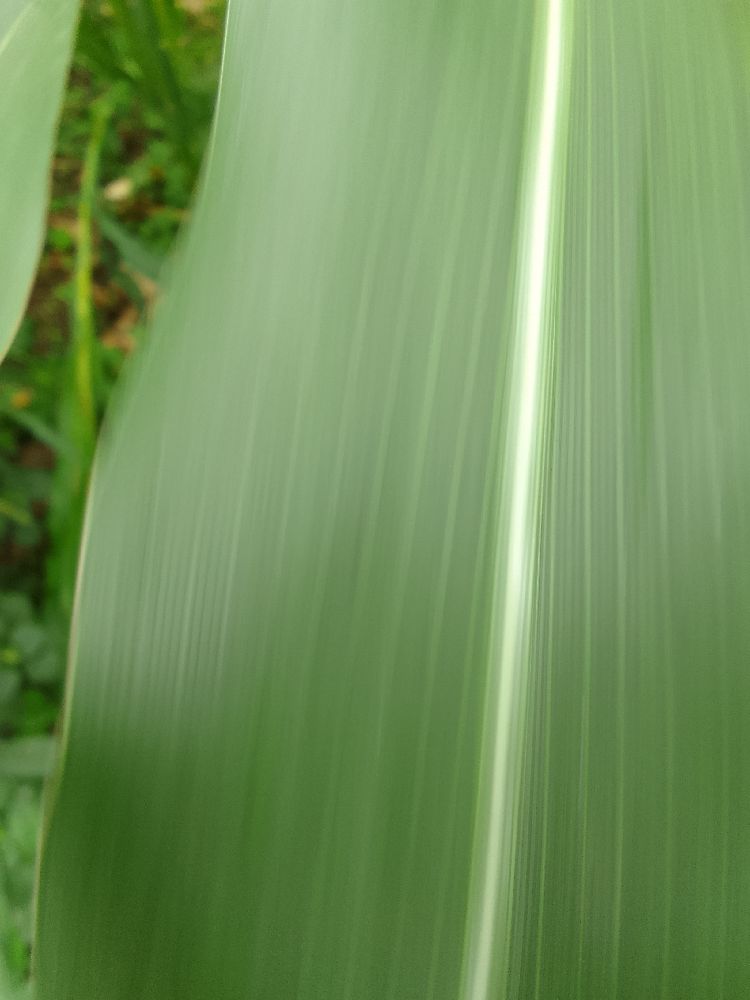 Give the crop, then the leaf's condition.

maize, healthy
